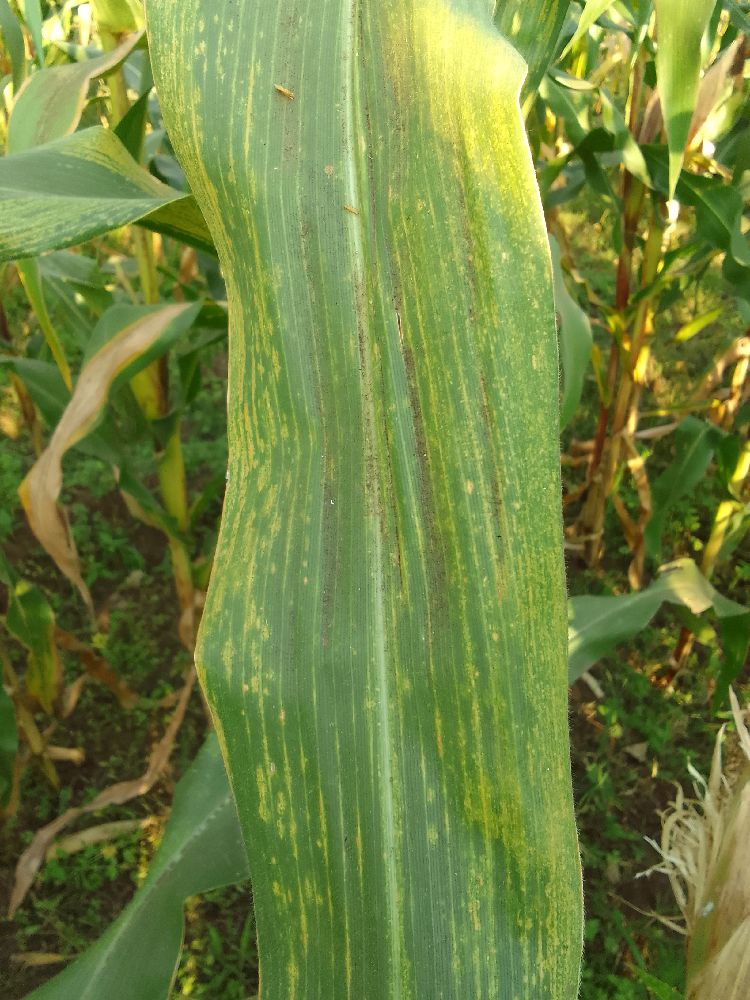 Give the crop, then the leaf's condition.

maize, maize lethal necrosis
